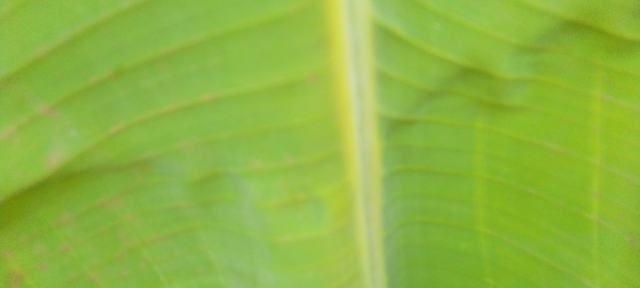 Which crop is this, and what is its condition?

banana, healthy
